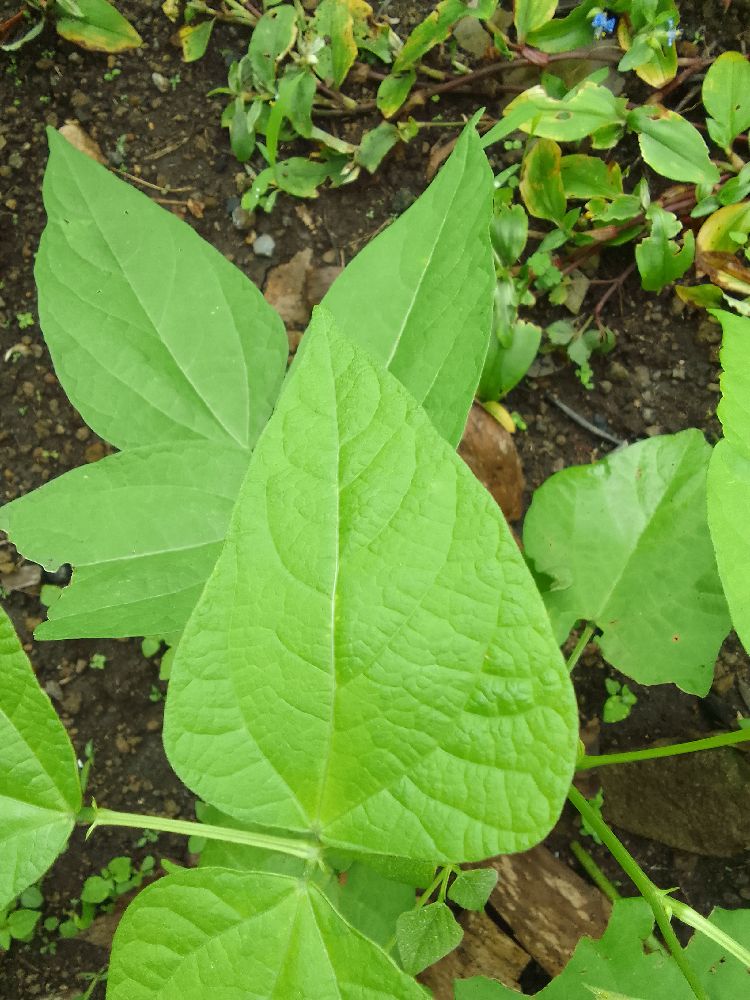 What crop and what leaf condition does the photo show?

common bean, healthy
